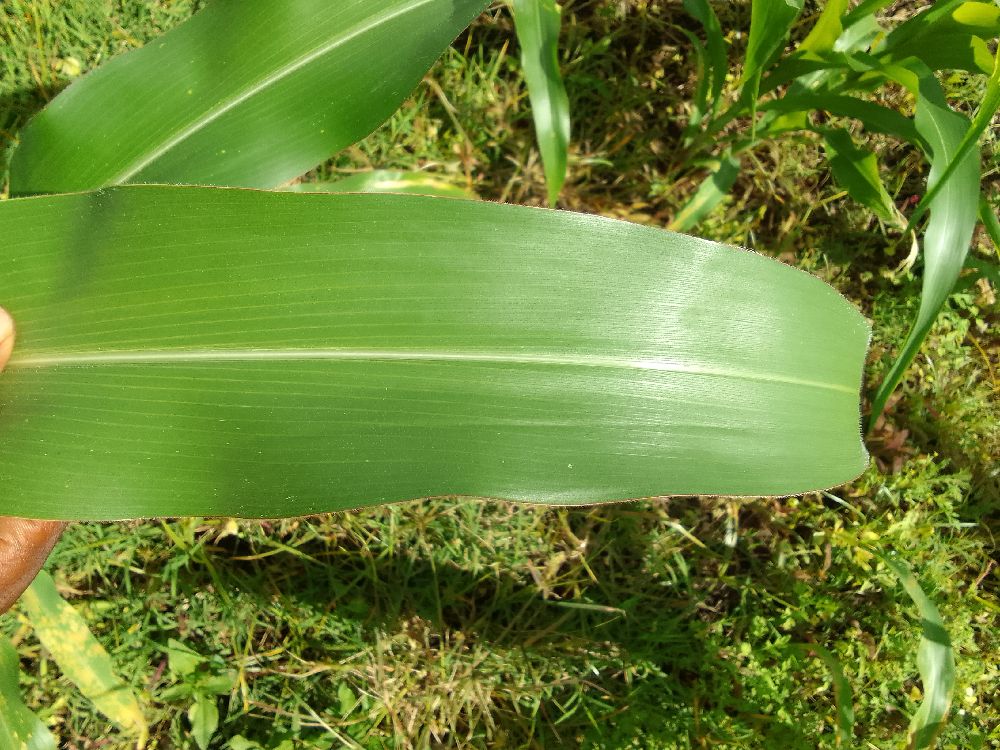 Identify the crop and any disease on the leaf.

maize, healthy
